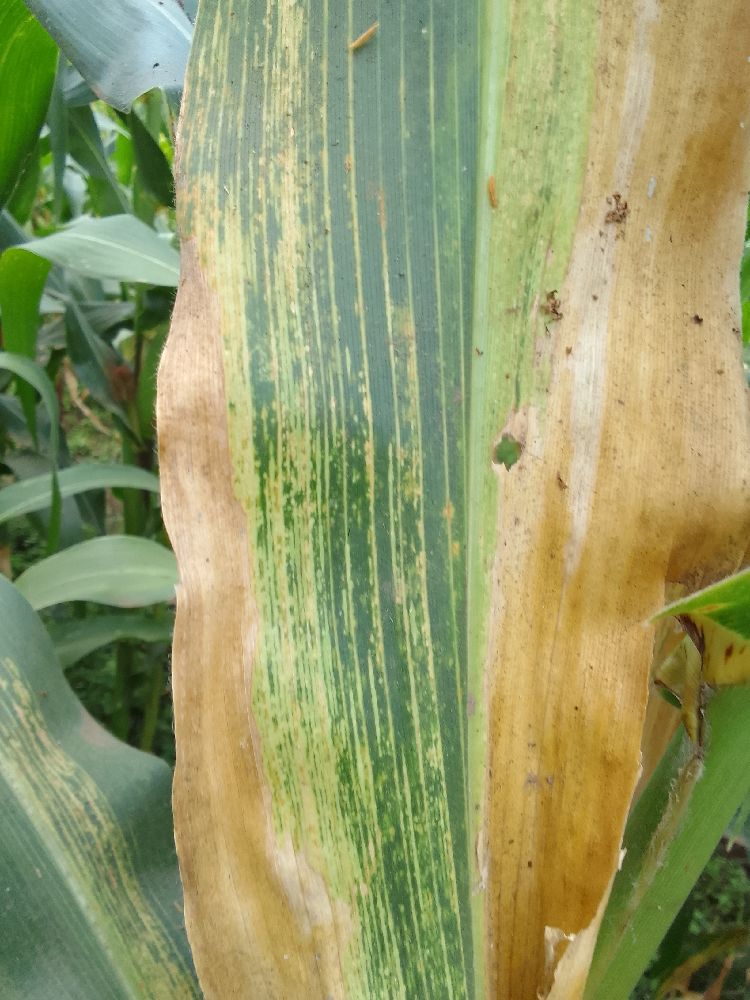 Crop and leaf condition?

maize, maize lethal necrosis
